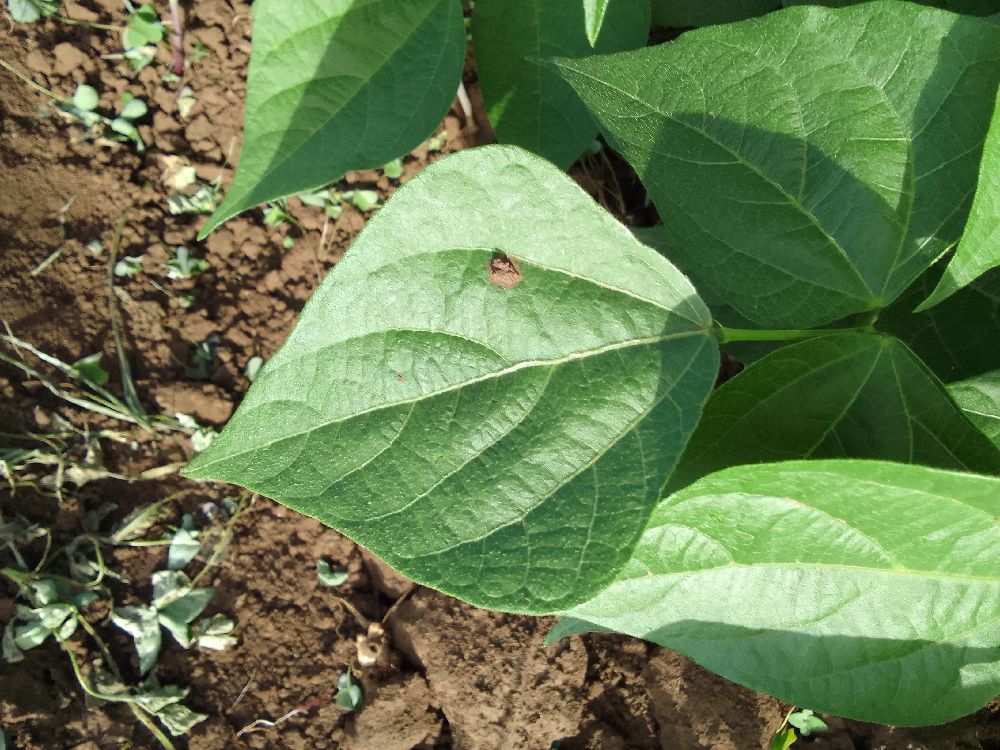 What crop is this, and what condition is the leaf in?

common bean, healthy
